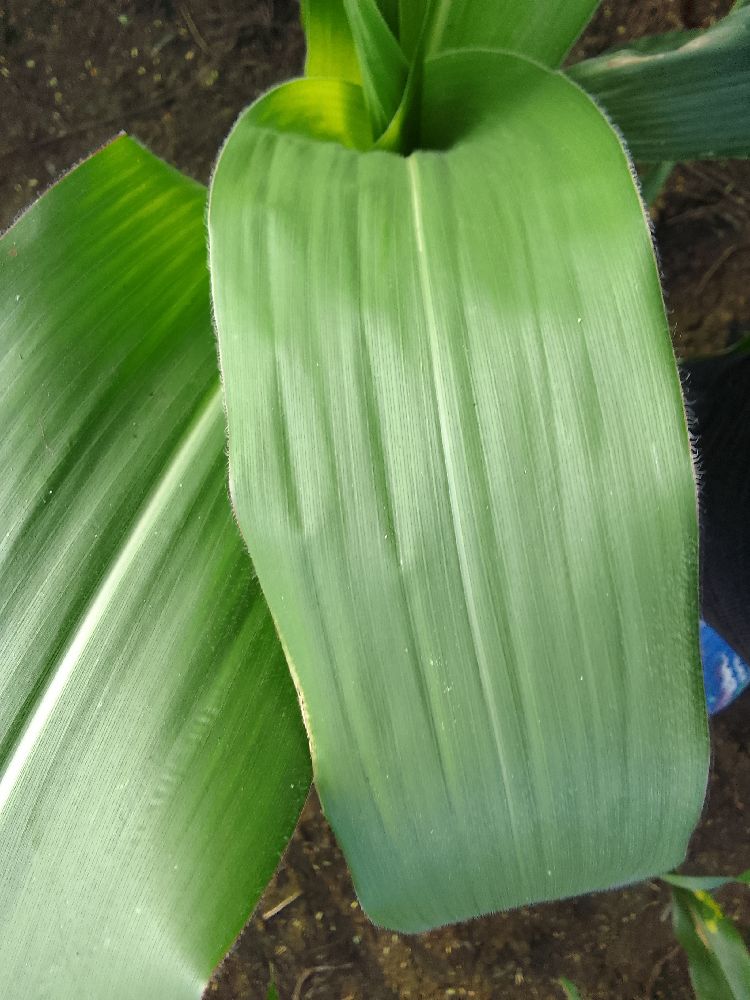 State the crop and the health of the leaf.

maize, healthy
